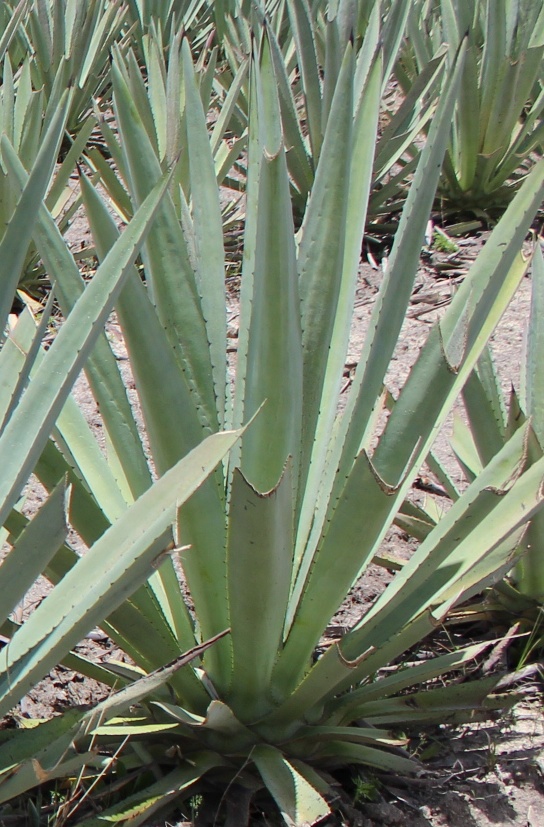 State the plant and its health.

agave, yellow
